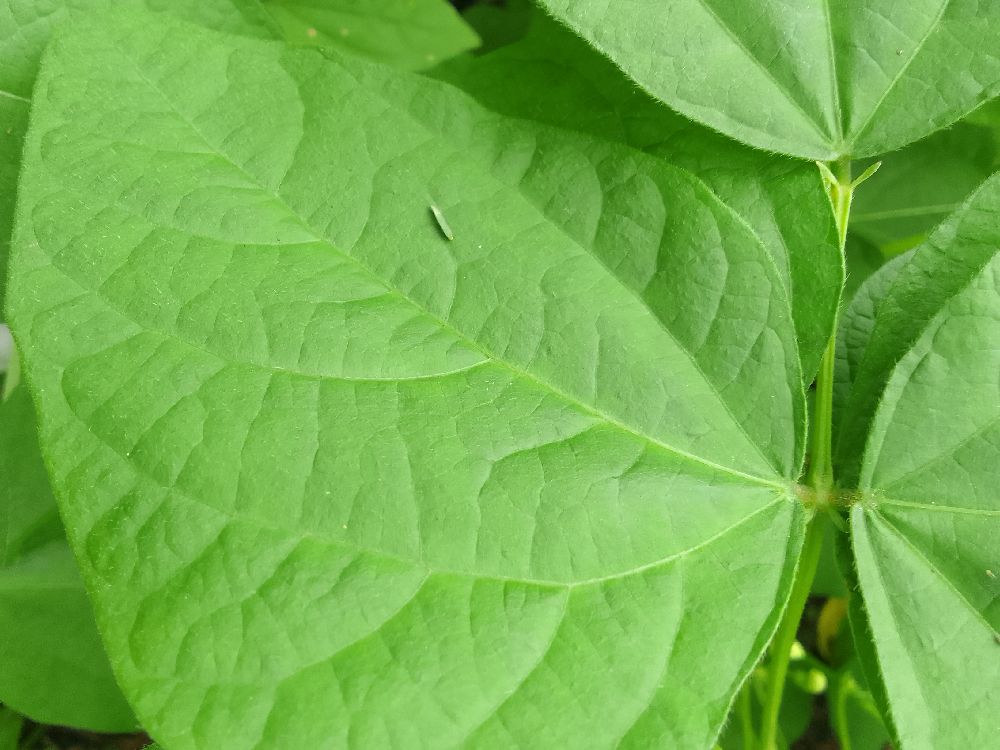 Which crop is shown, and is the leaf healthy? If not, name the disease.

common bean, healthy
